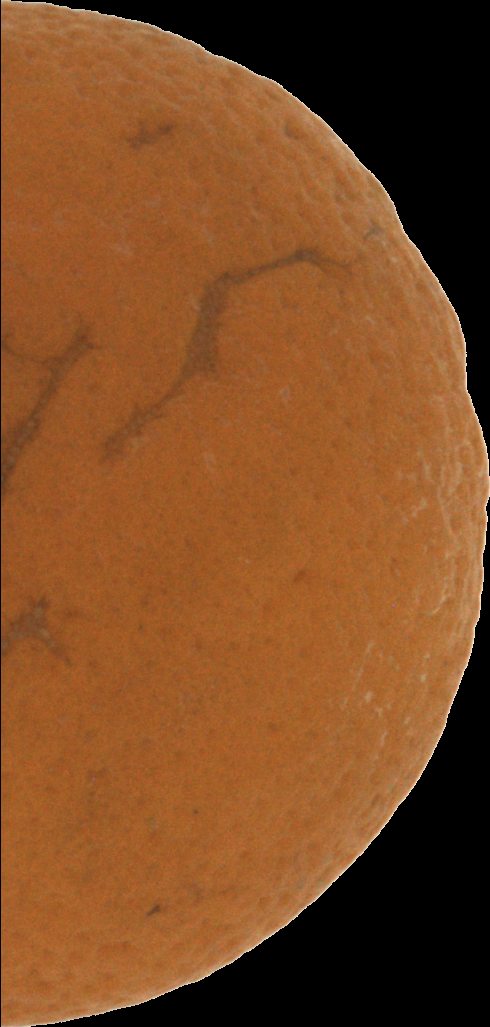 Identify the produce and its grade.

orange, bad
